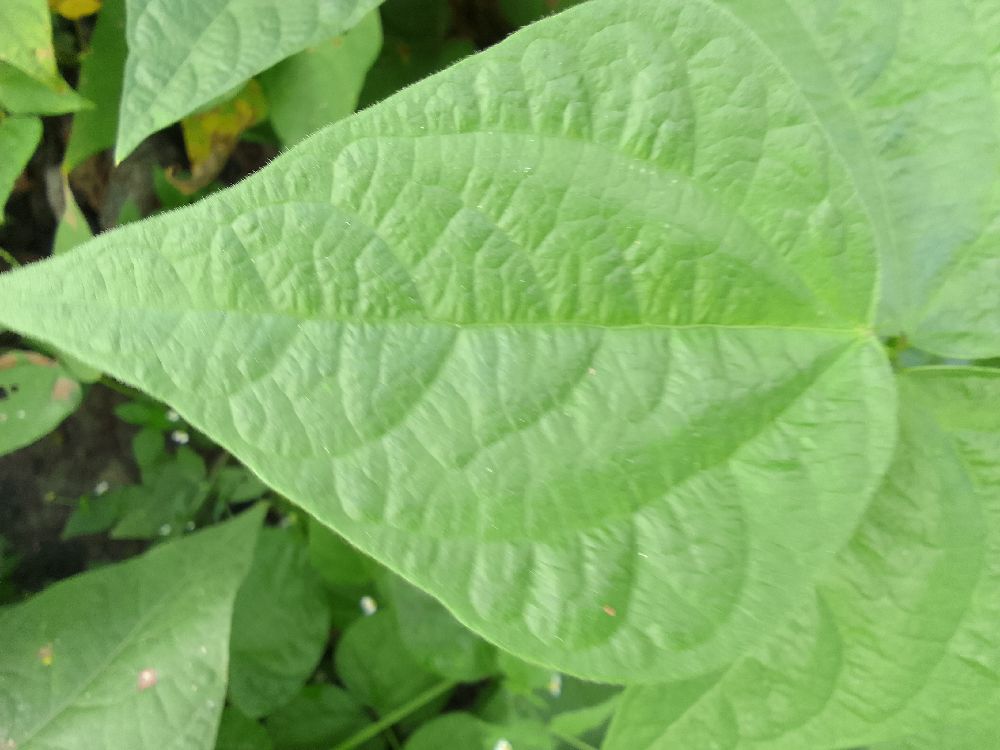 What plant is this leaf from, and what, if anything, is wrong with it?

common bean, healthy
